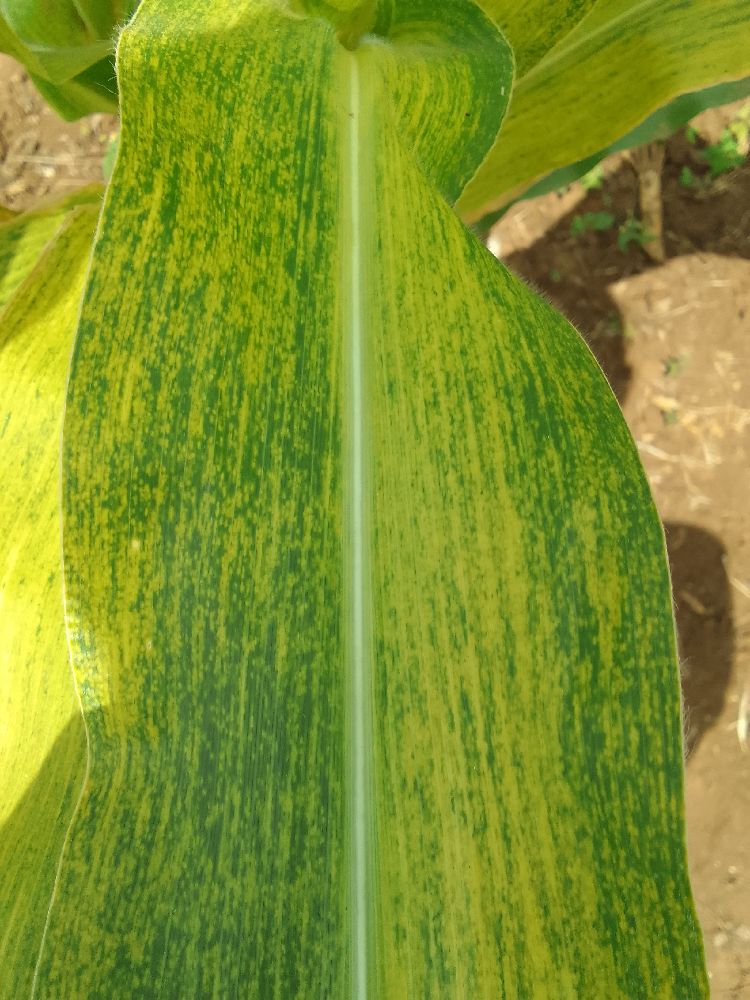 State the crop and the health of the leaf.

maize, maize lethal necrosis
